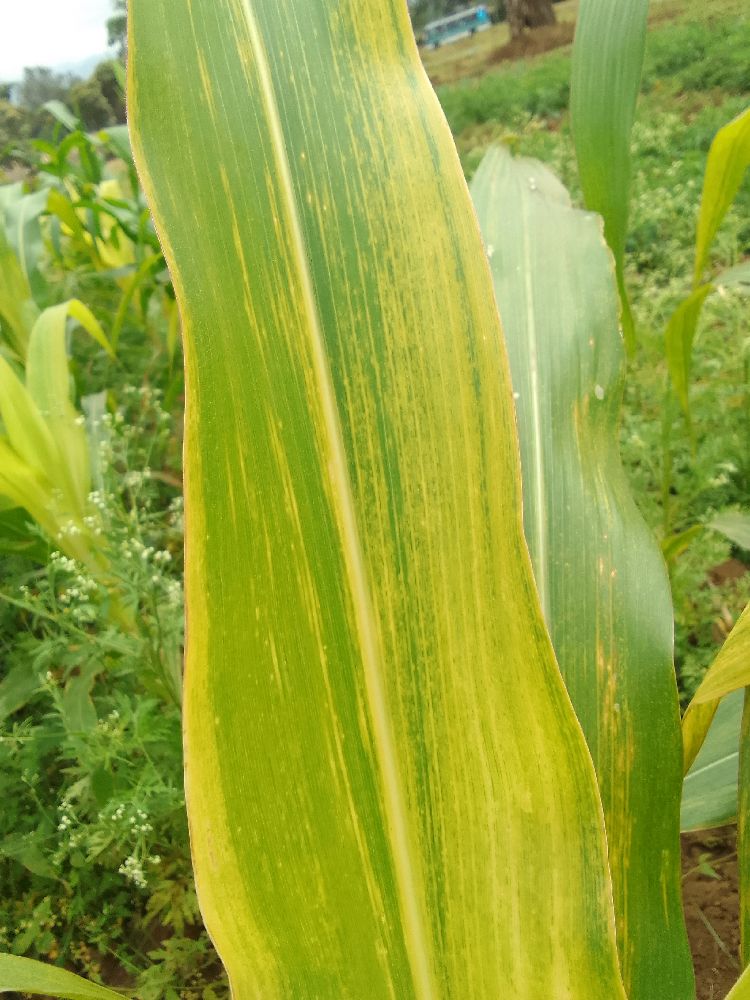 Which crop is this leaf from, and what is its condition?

maize, maize lethal necrosis
